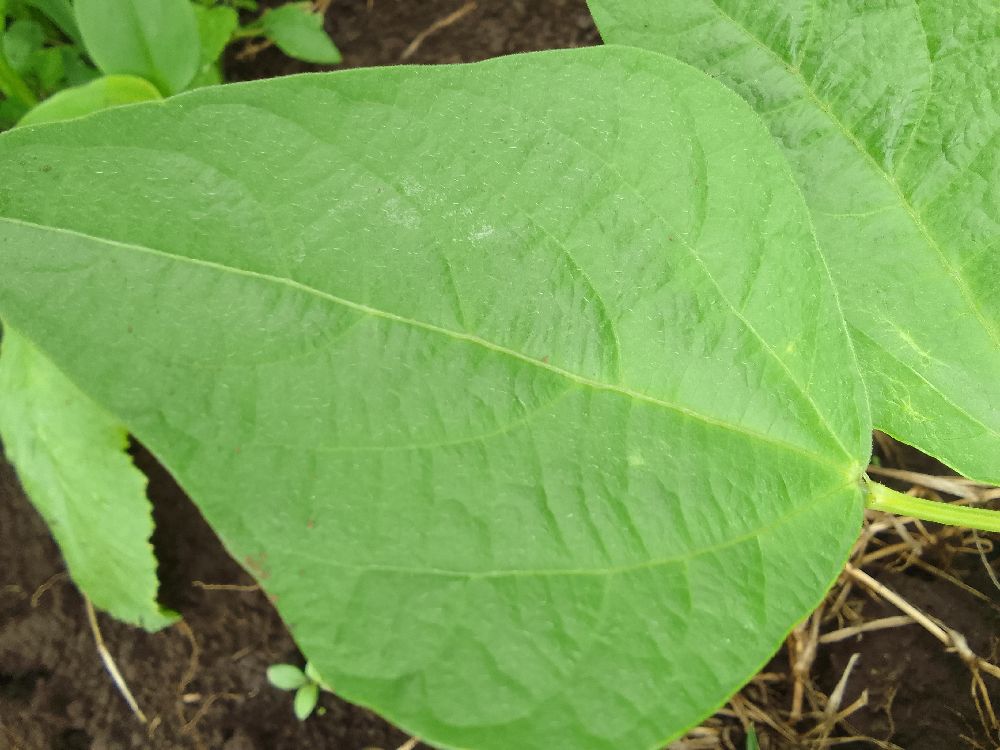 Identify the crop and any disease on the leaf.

common bean, healthy
